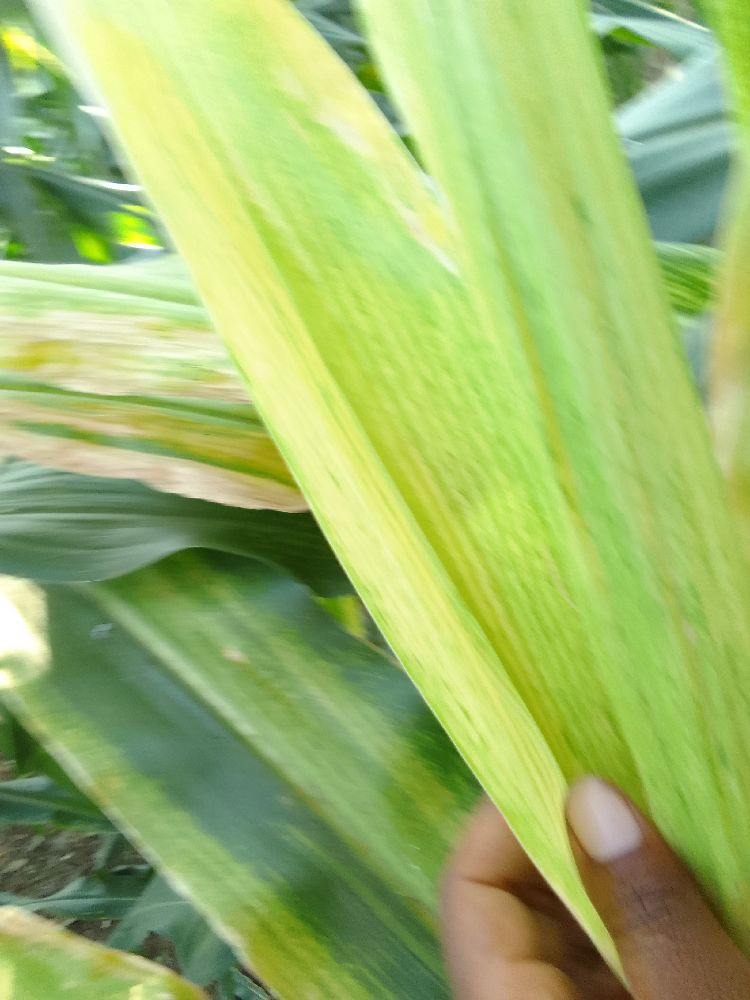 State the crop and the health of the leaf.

maize, maize lethal necrosis
